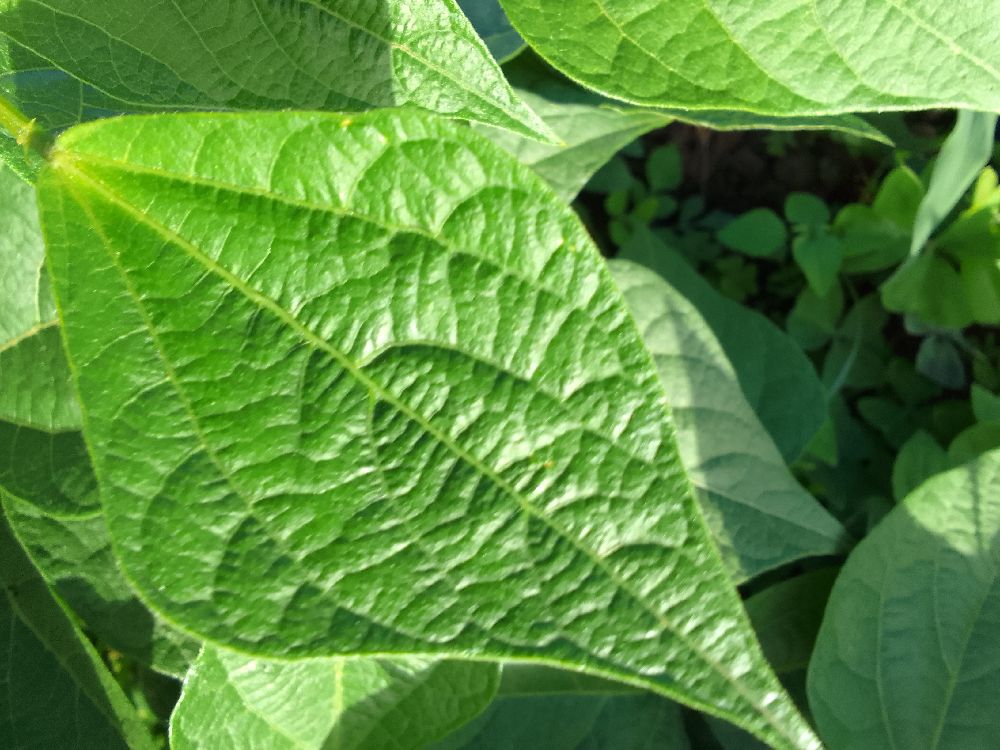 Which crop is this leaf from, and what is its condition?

common bean, healthy
